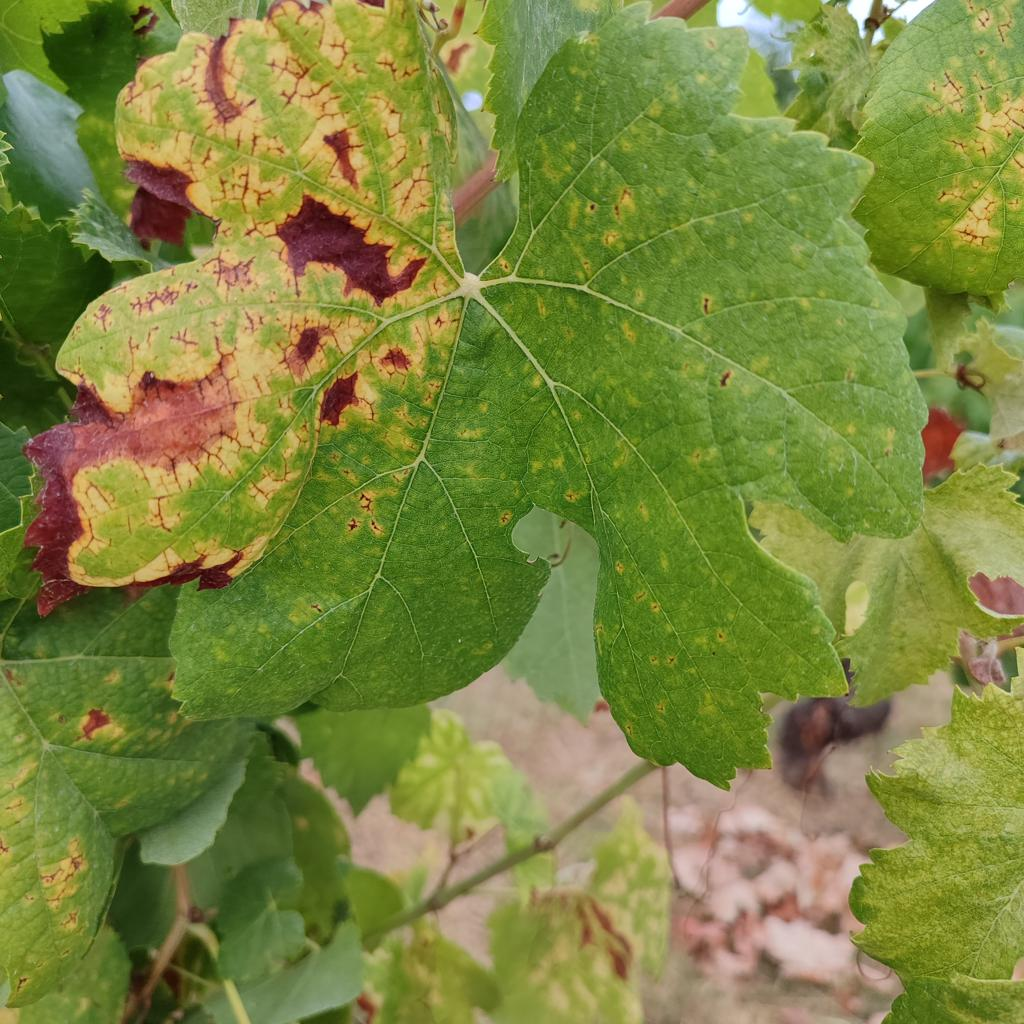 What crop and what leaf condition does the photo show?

grapevine, esca complex
